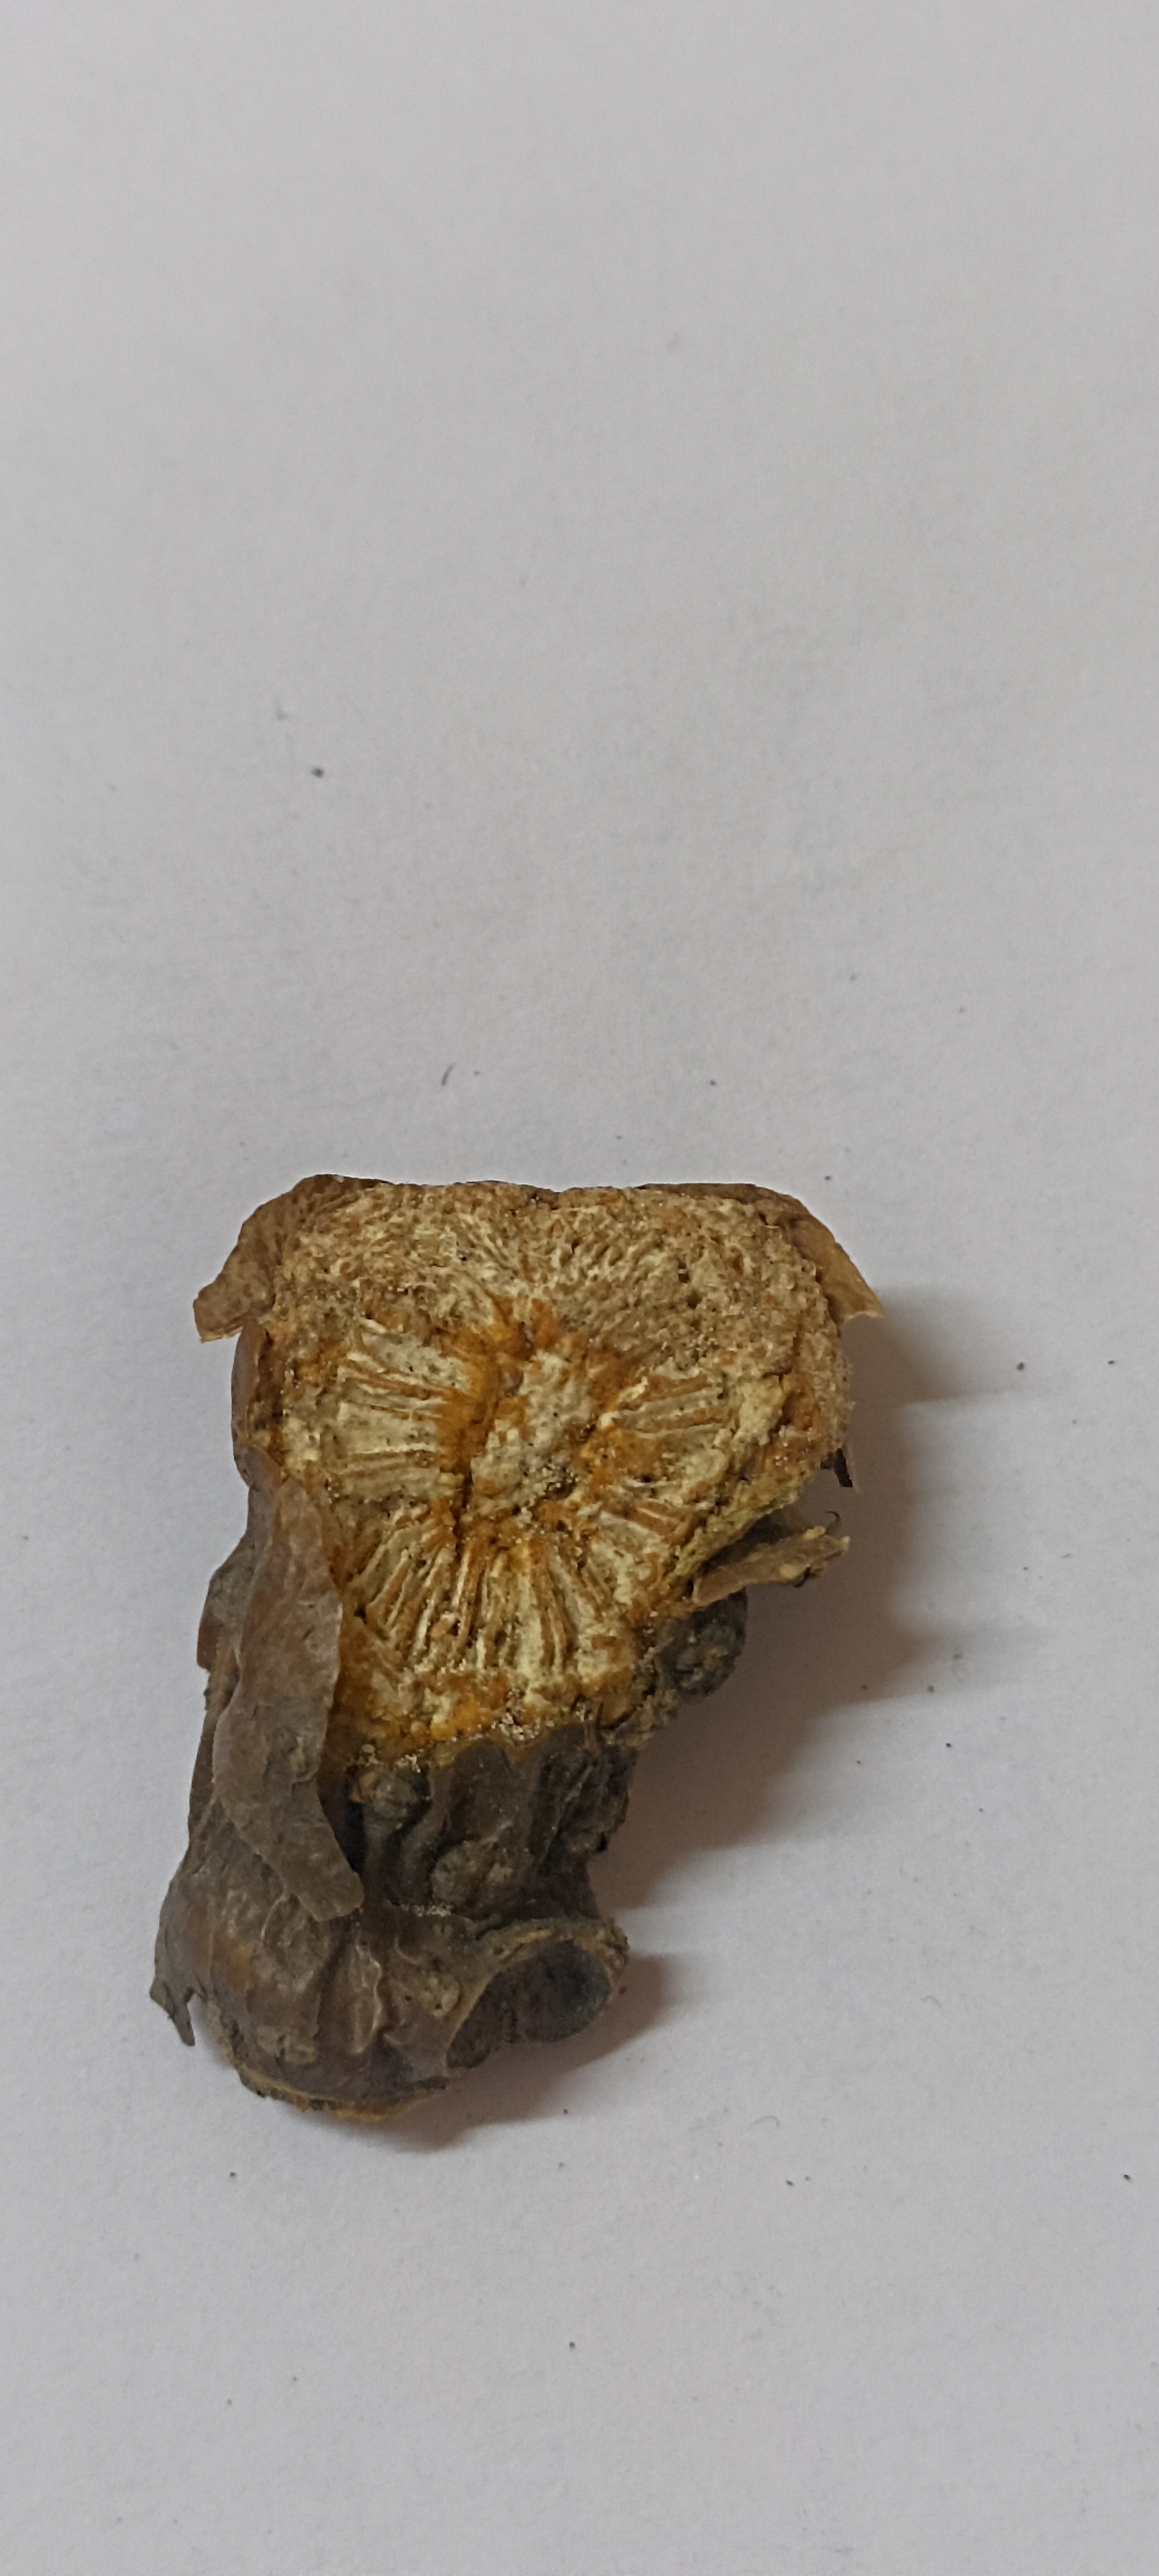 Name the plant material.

gulvel
